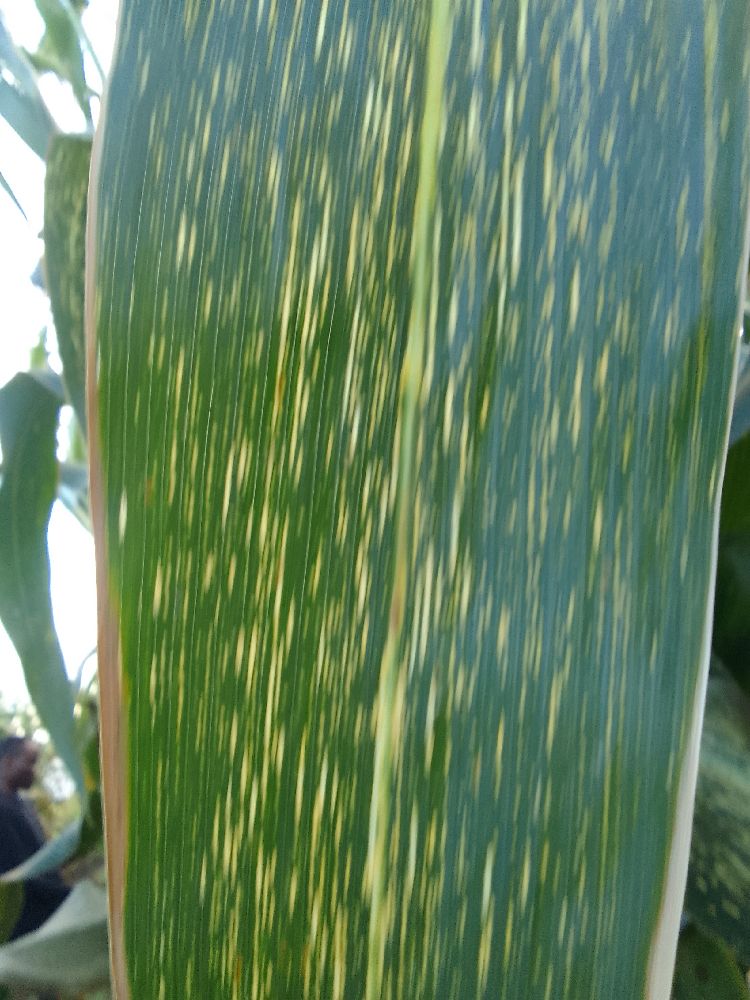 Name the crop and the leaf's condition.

maize, maize streak virus
